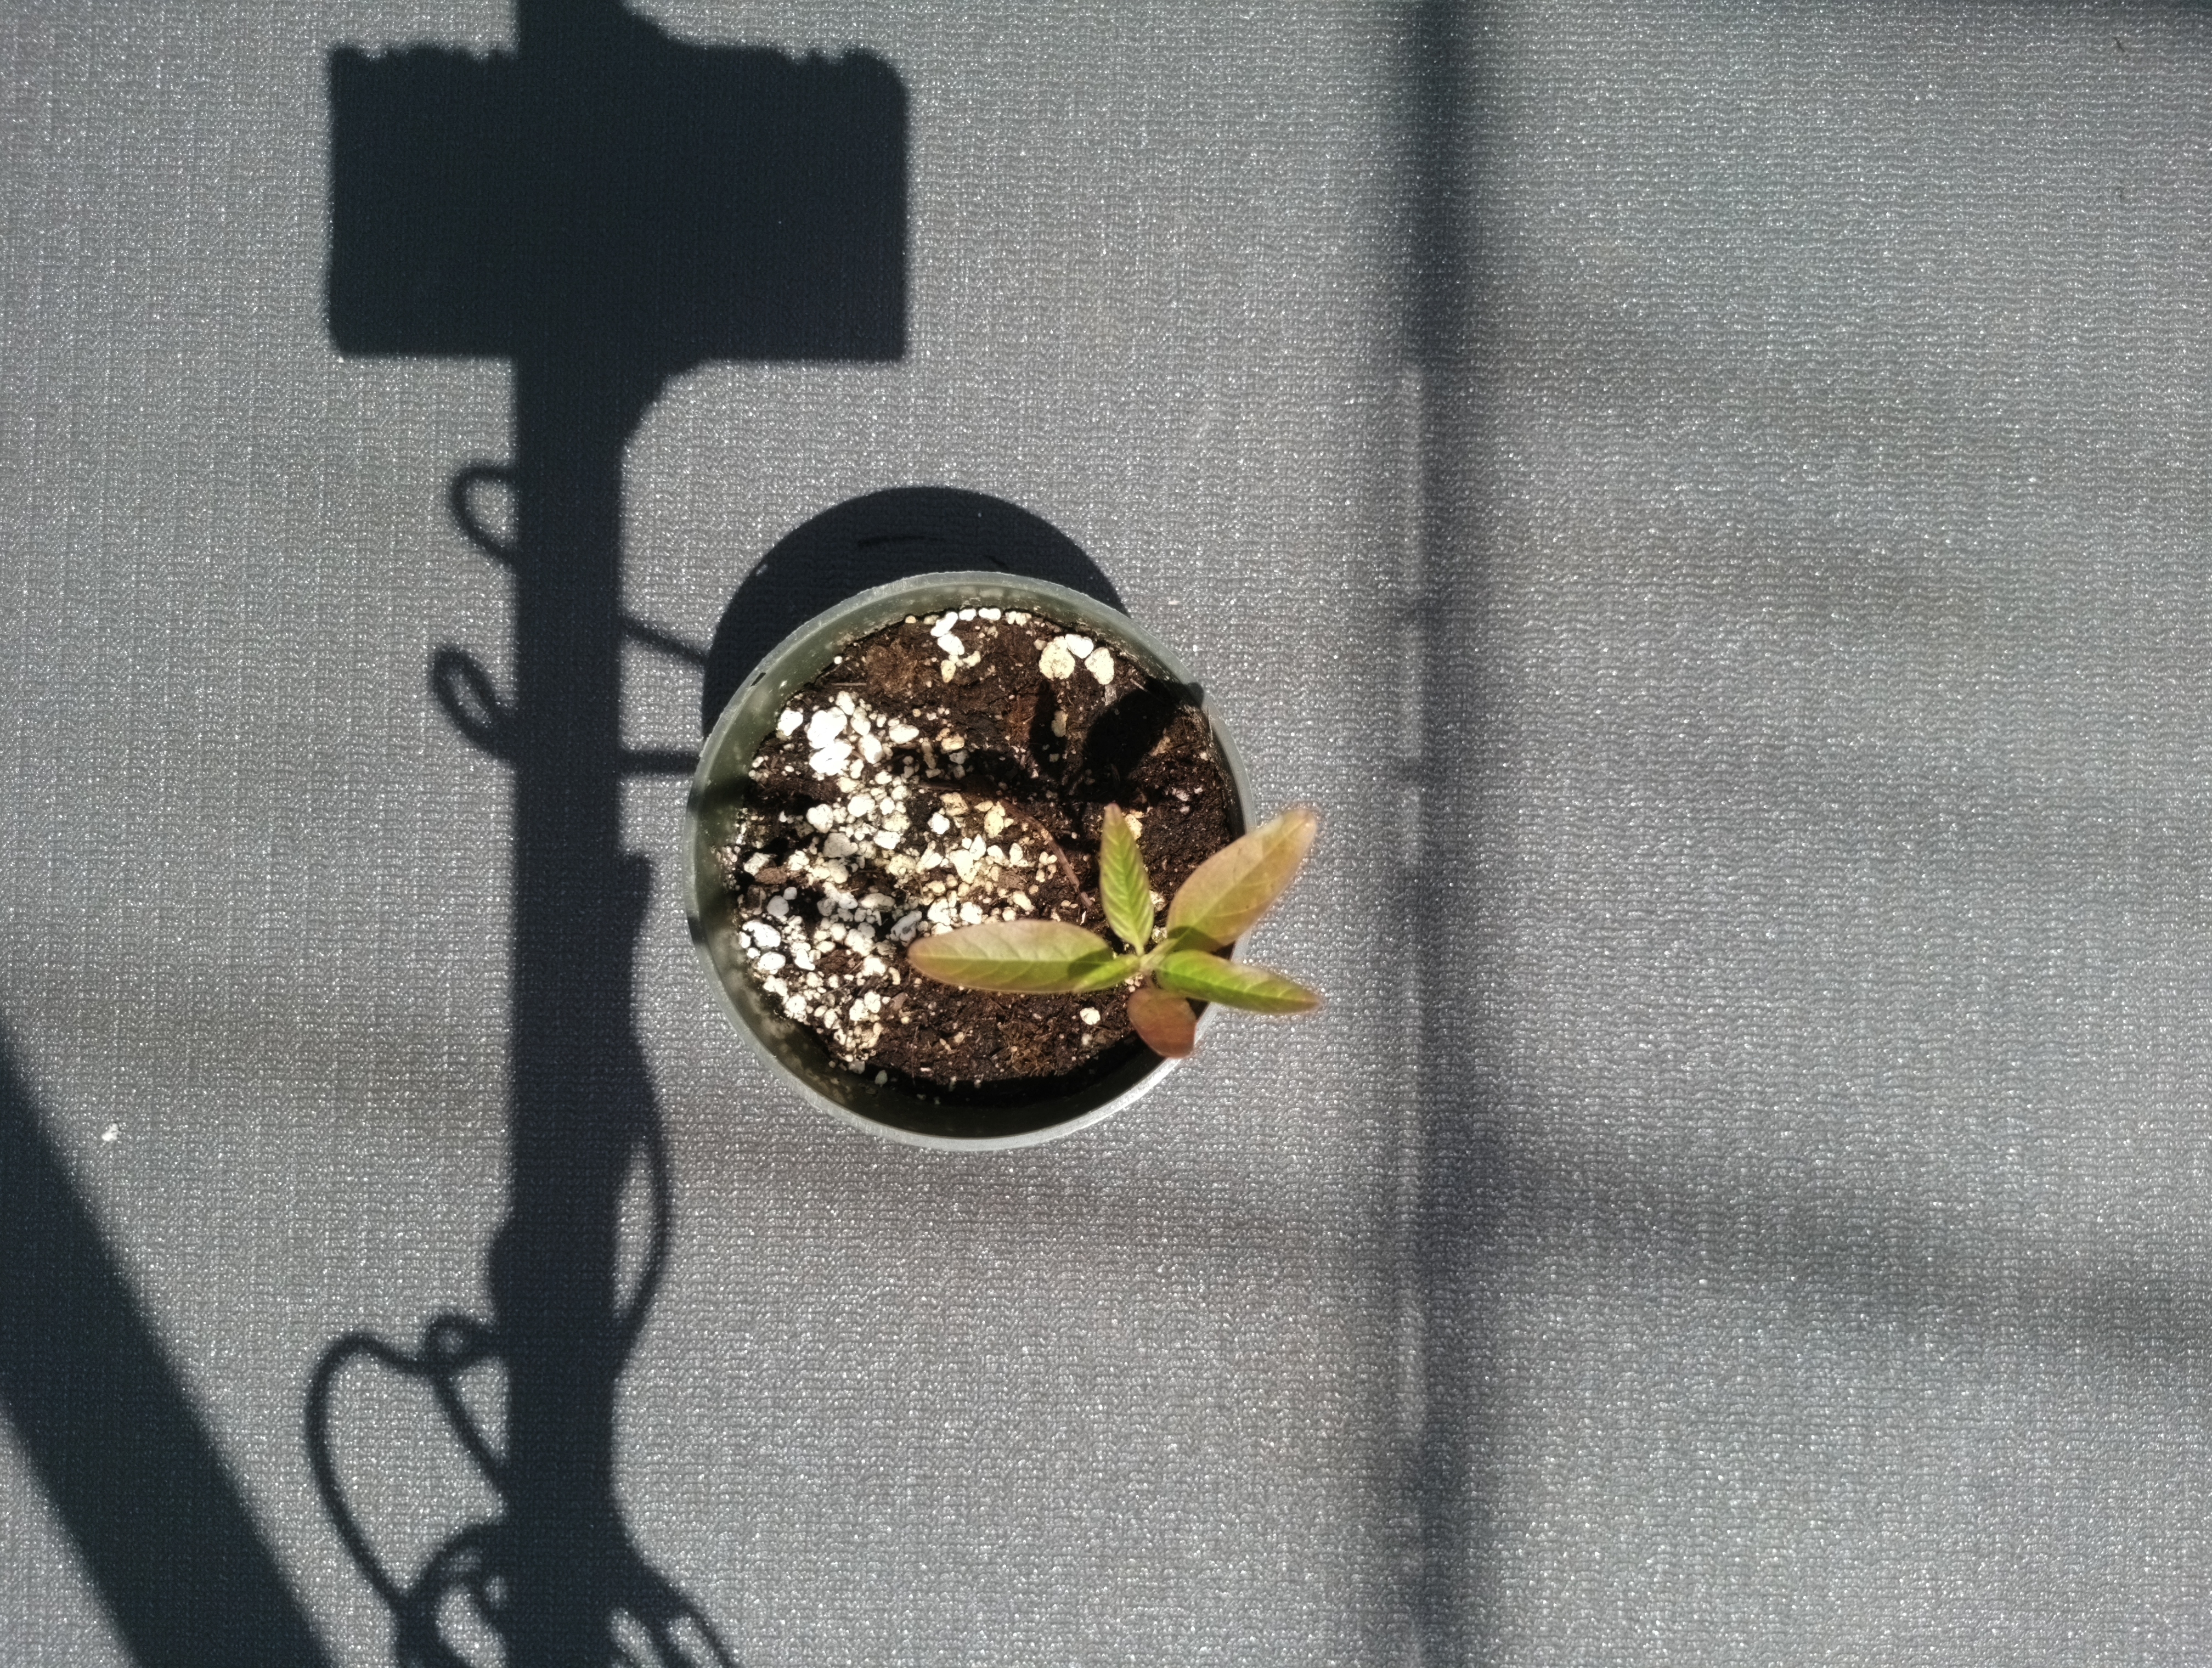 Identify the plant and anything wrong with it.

waterhemp, chlorosis only
